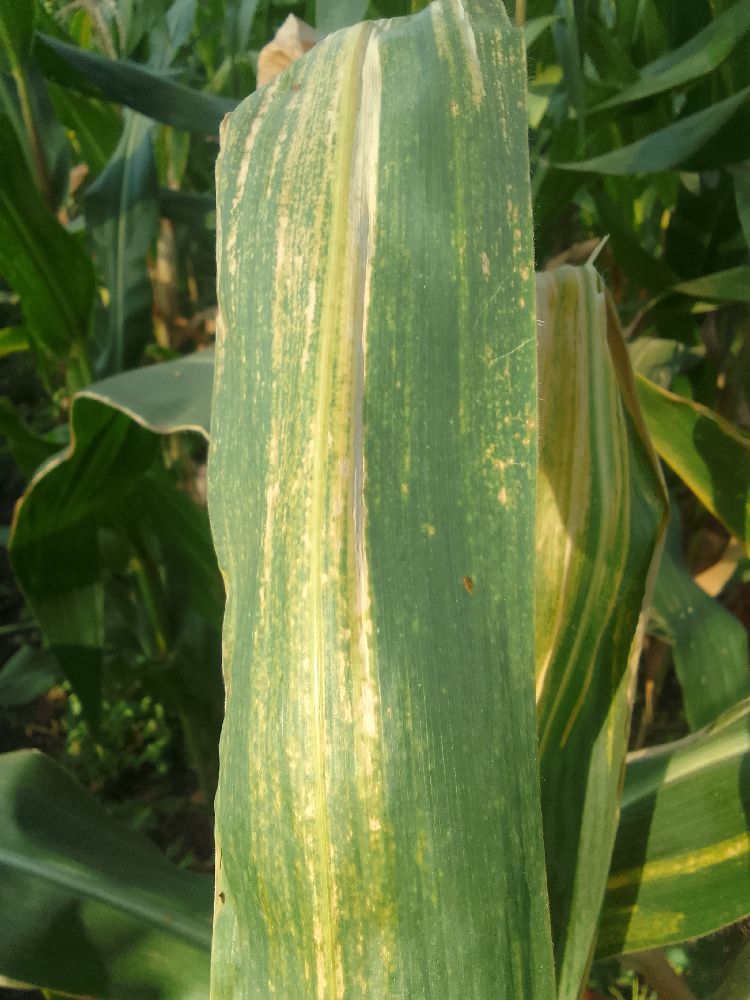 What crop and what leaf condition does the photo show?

maize, maize lethal necrosis
